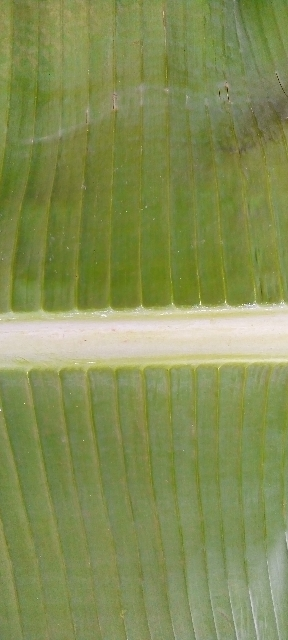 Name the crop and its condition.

banana, healthy
